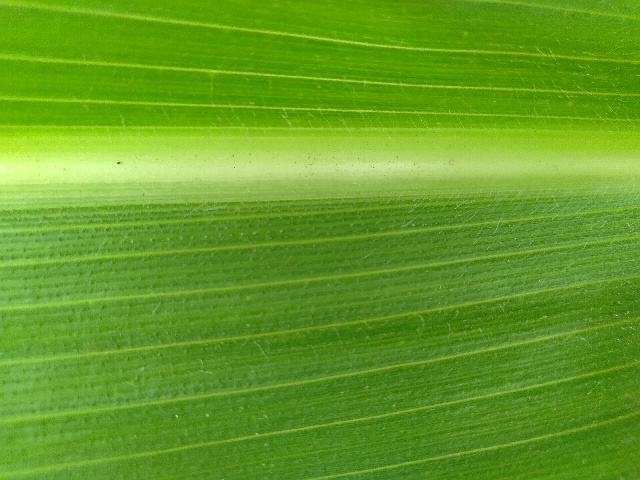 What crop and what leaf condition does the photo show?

maize, healthy
